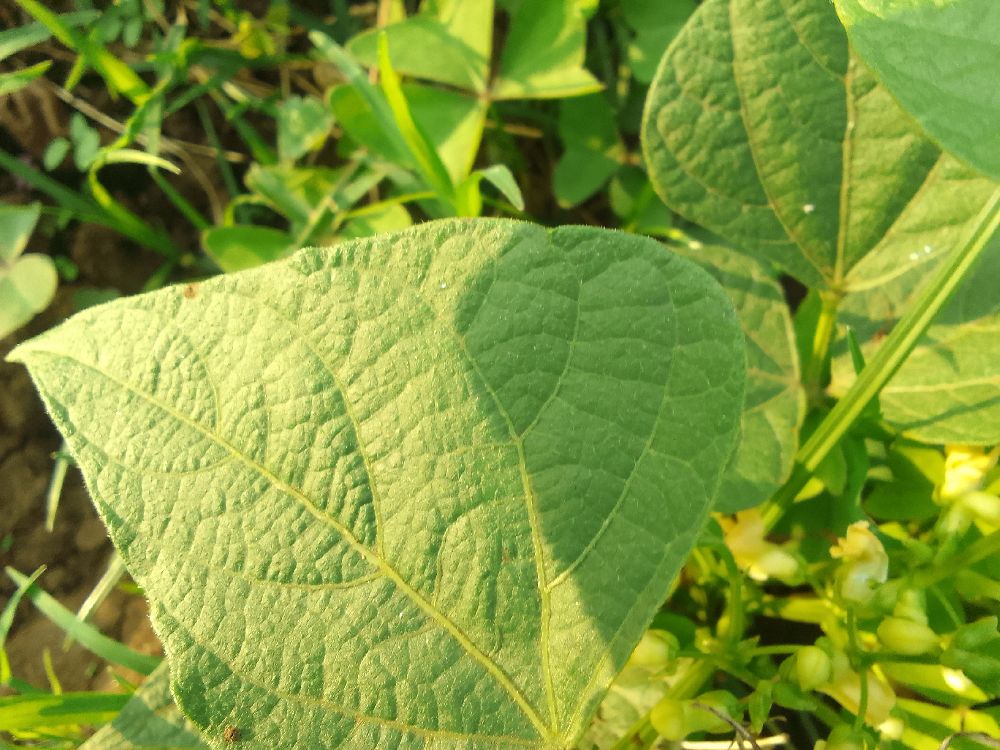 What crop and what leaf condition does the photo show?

common bean, healthy
